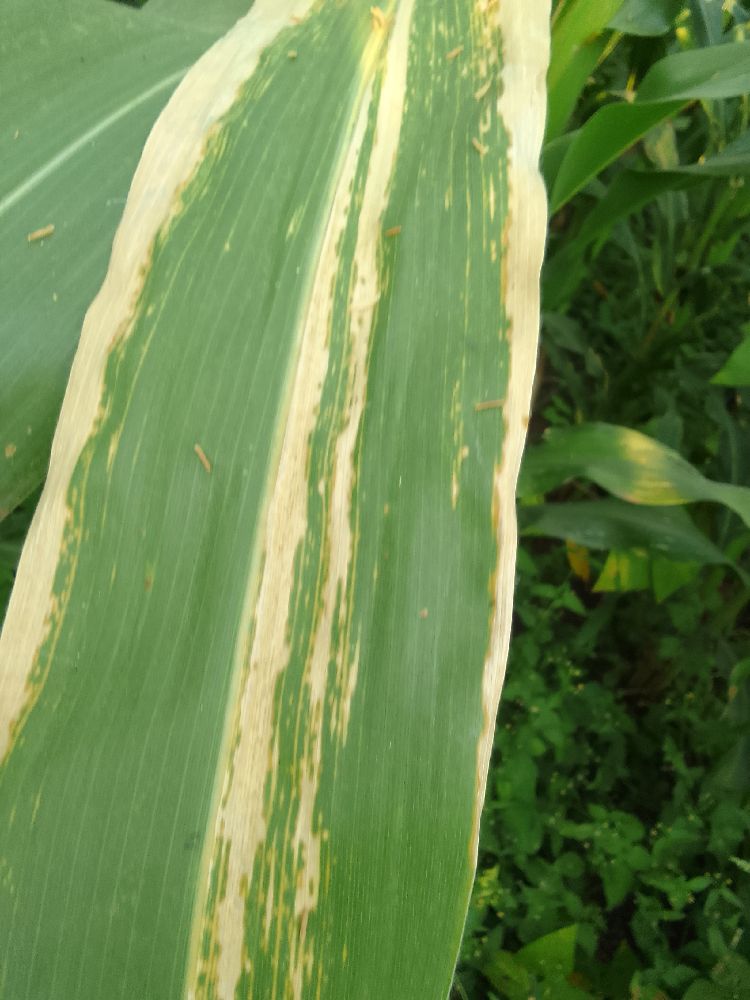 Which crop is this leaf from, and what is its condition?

maize, maize lethal necrosis
